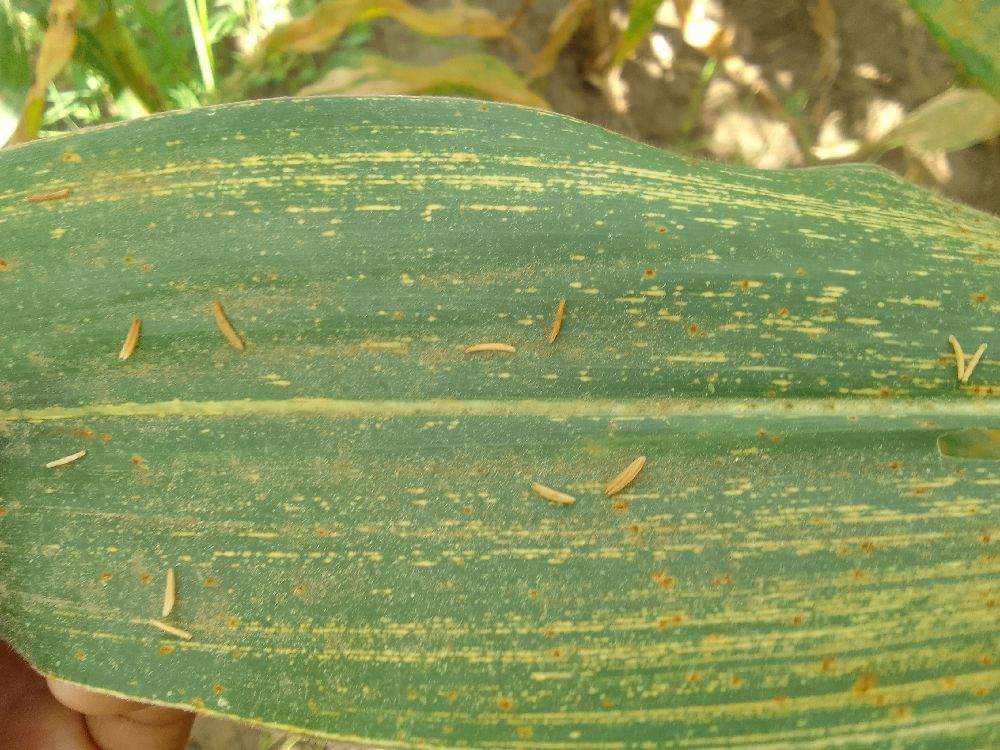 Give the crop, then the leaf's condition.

maize, maize streak virus
